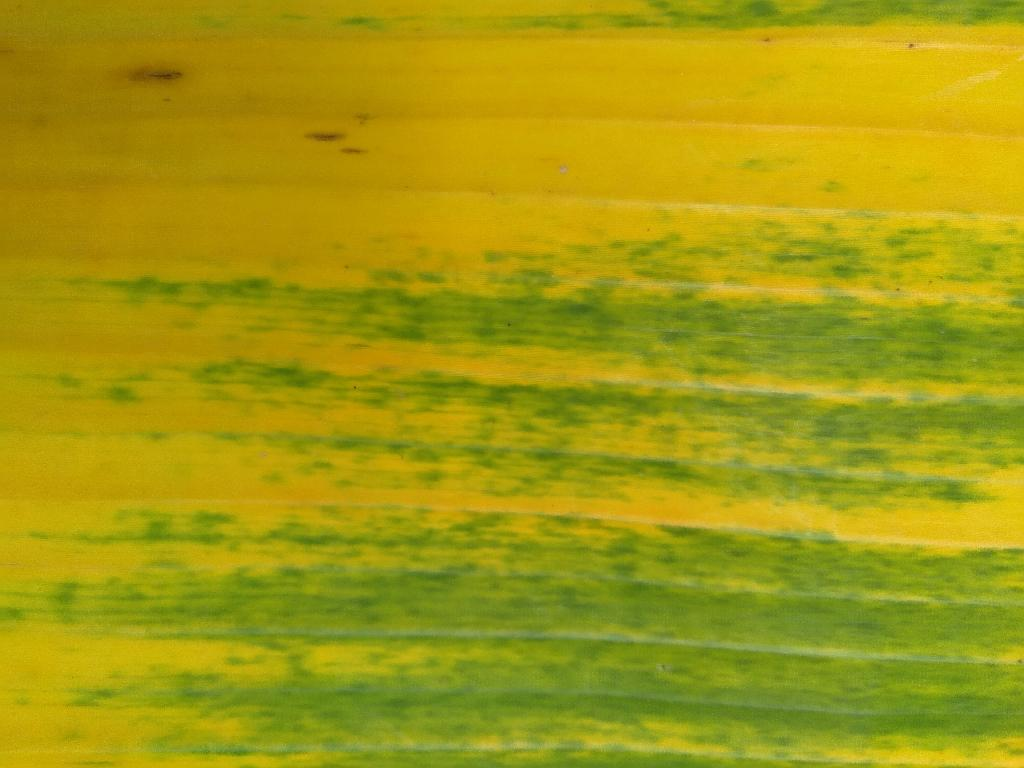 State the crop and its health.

banana, fusarium wilt race 1
